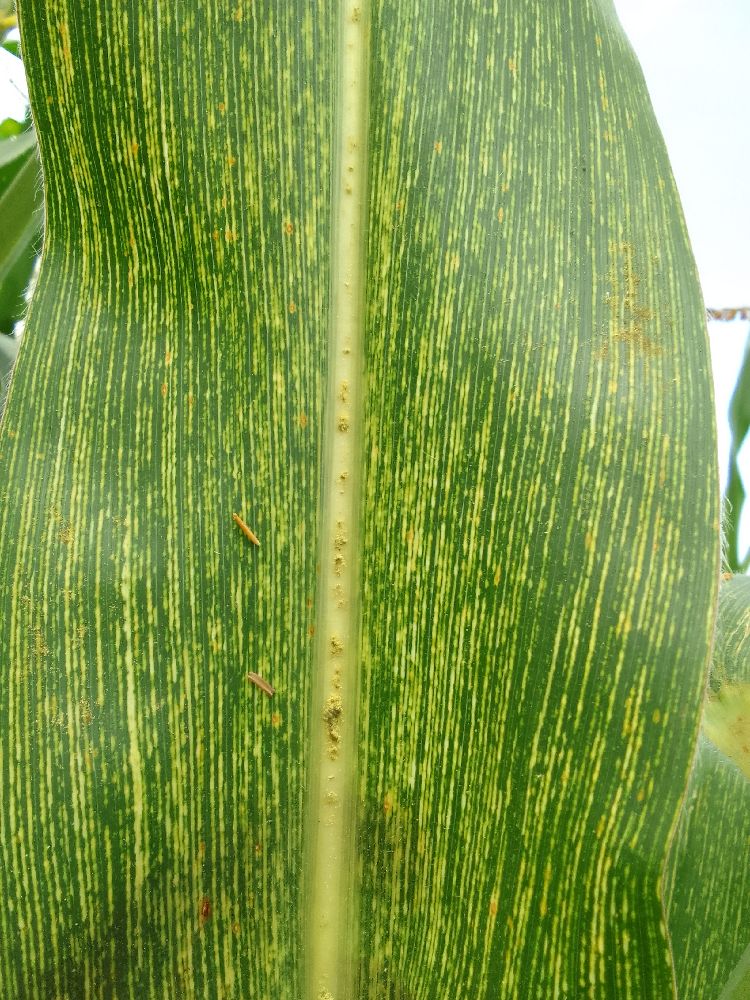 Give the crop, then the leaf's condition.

maize, maize streak virus
